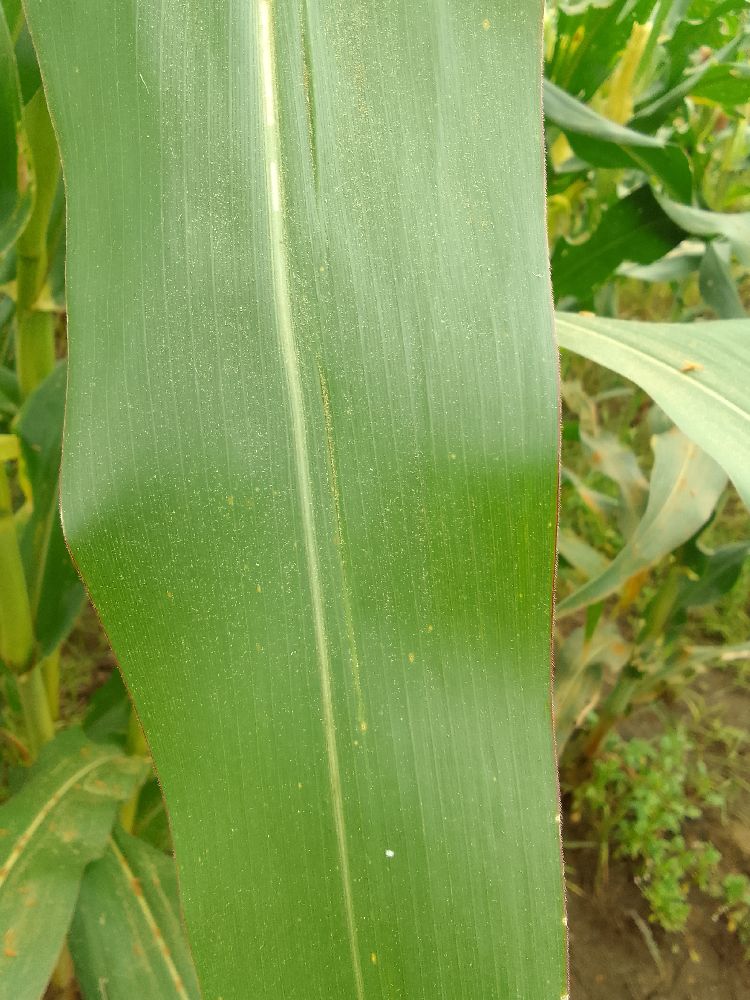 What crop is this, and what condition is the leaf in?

maize, healthy
